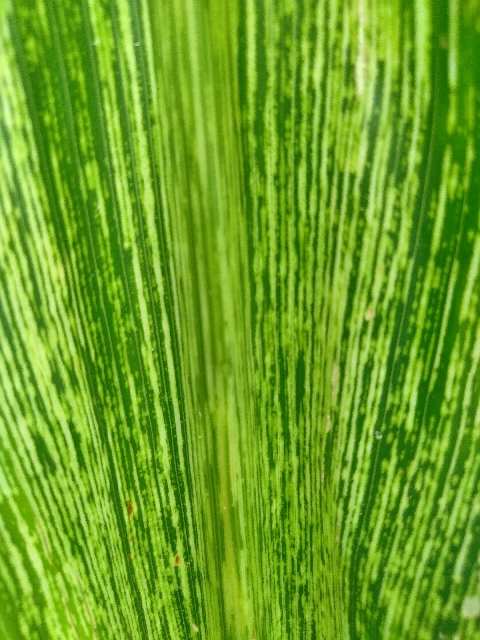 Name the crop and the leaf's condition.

maize, maize streak virus
